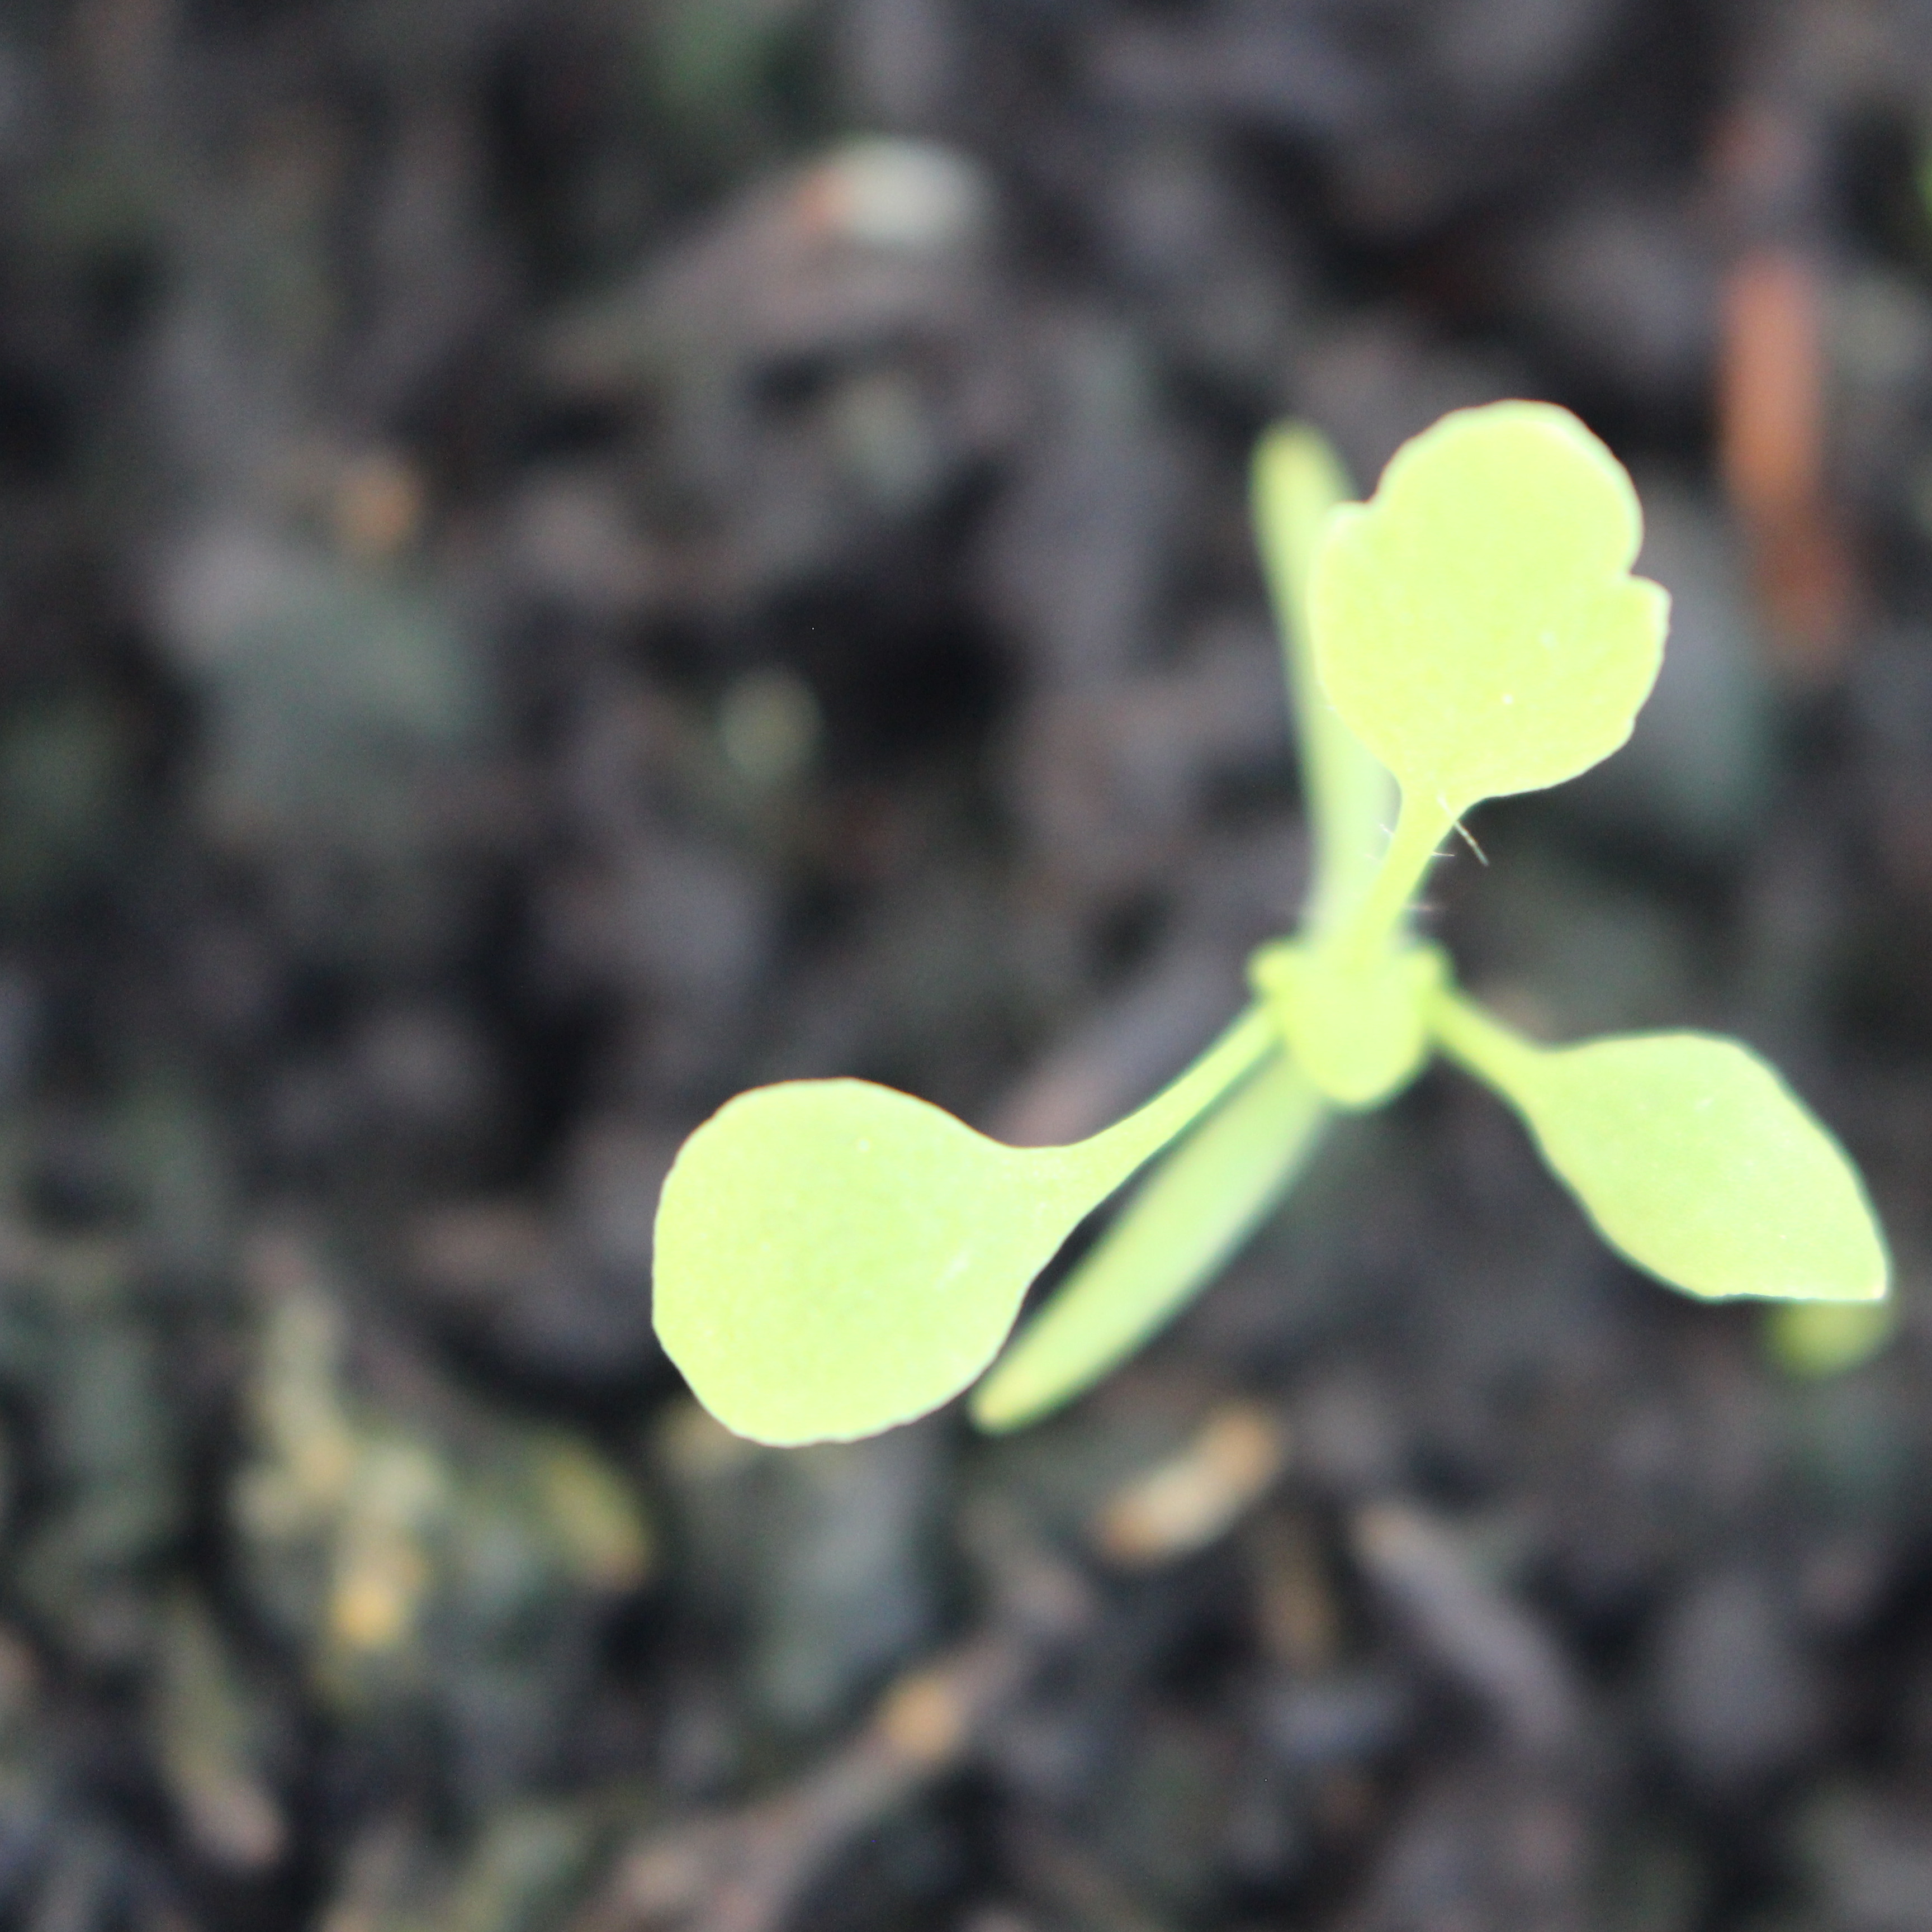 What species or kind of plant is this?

Papaver rhoeas
